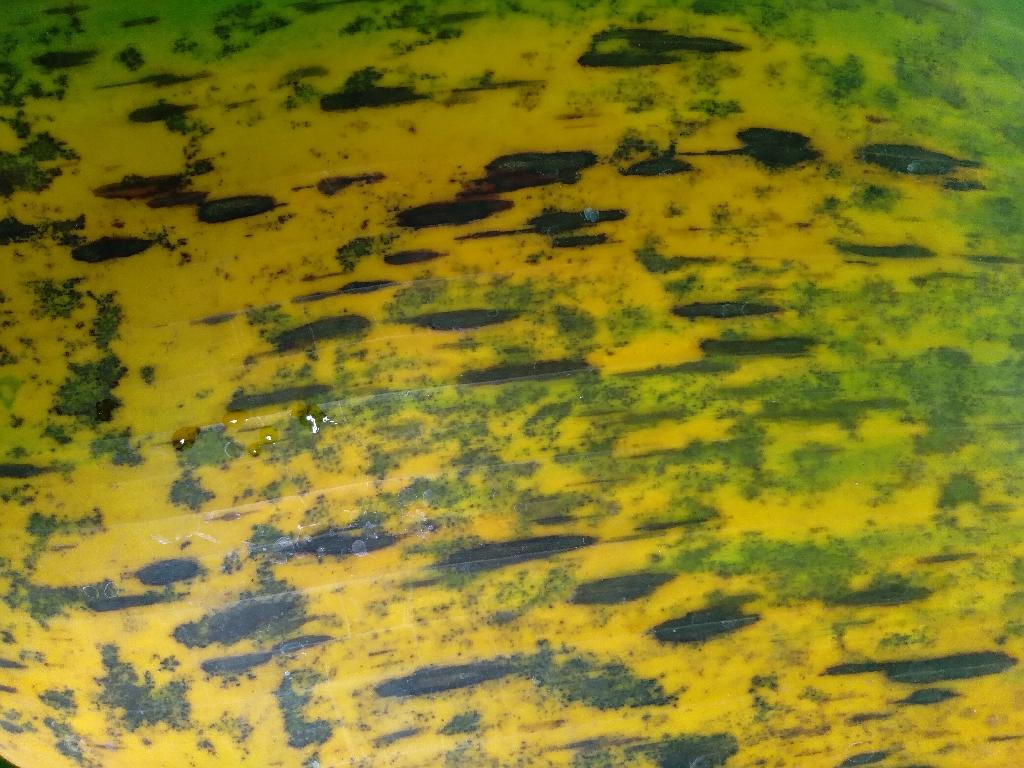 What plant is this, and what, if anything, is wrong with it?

banana, black sigatoka
